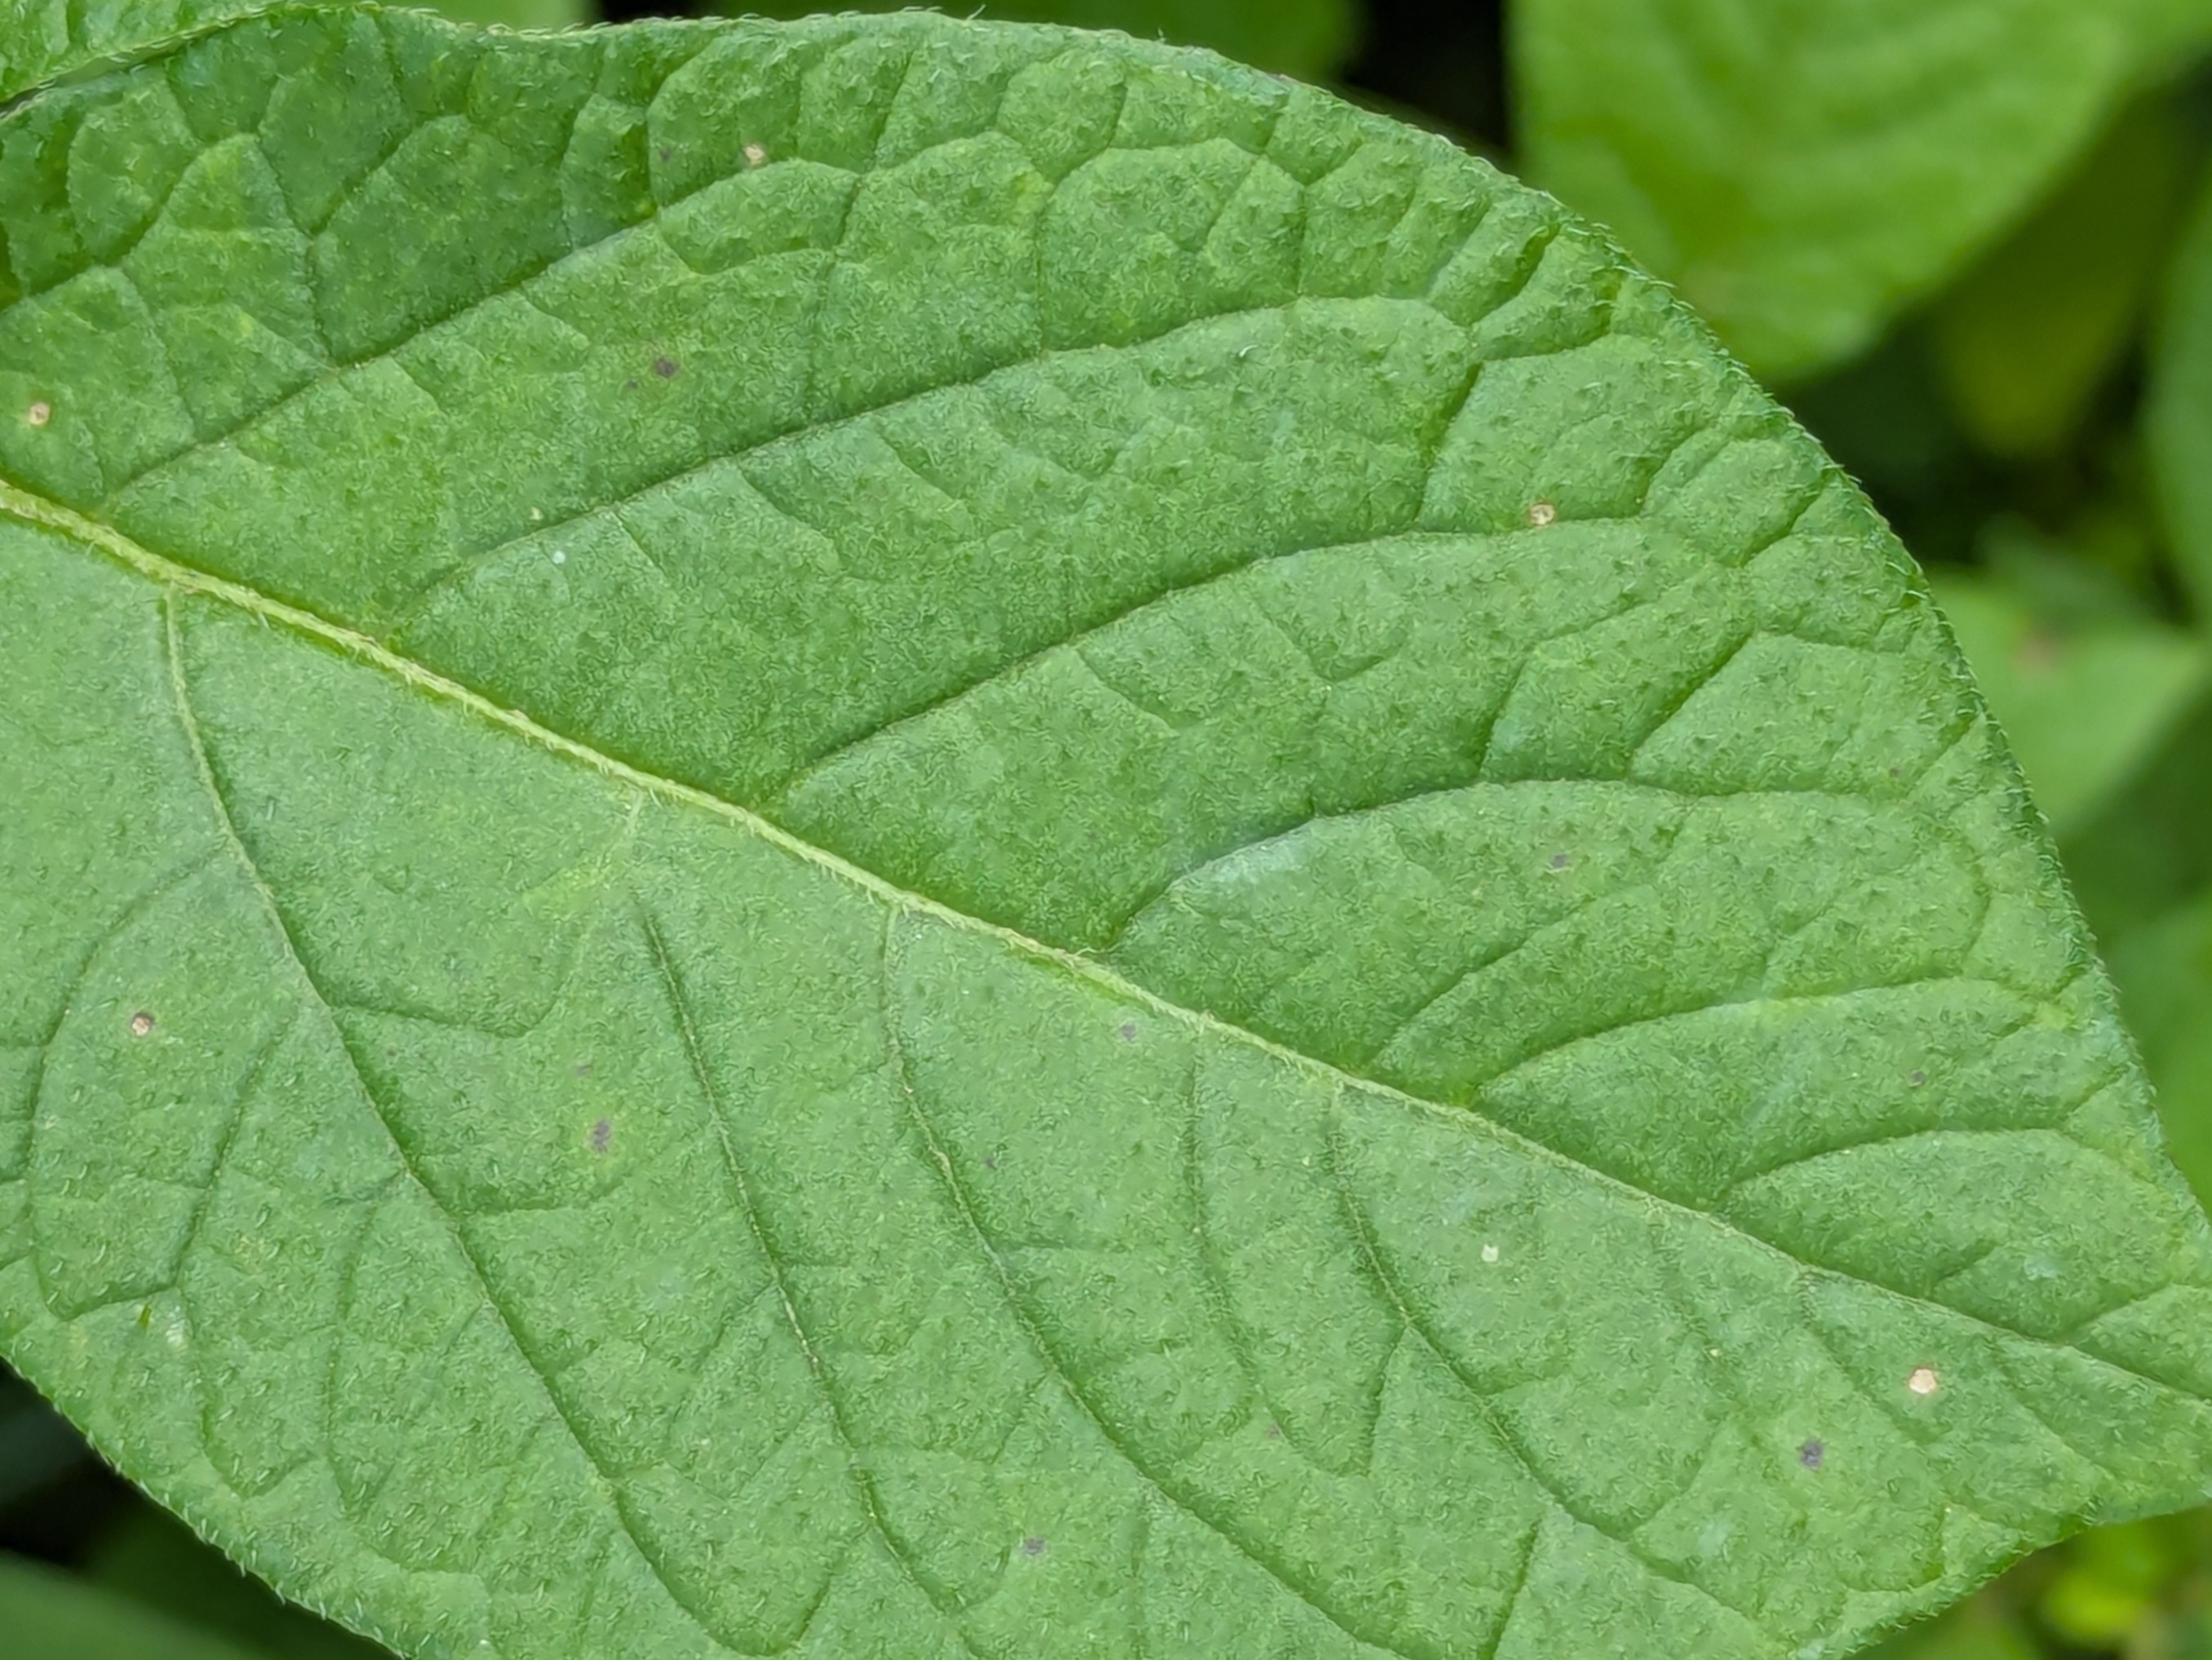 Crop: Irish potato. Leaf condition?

healthy
